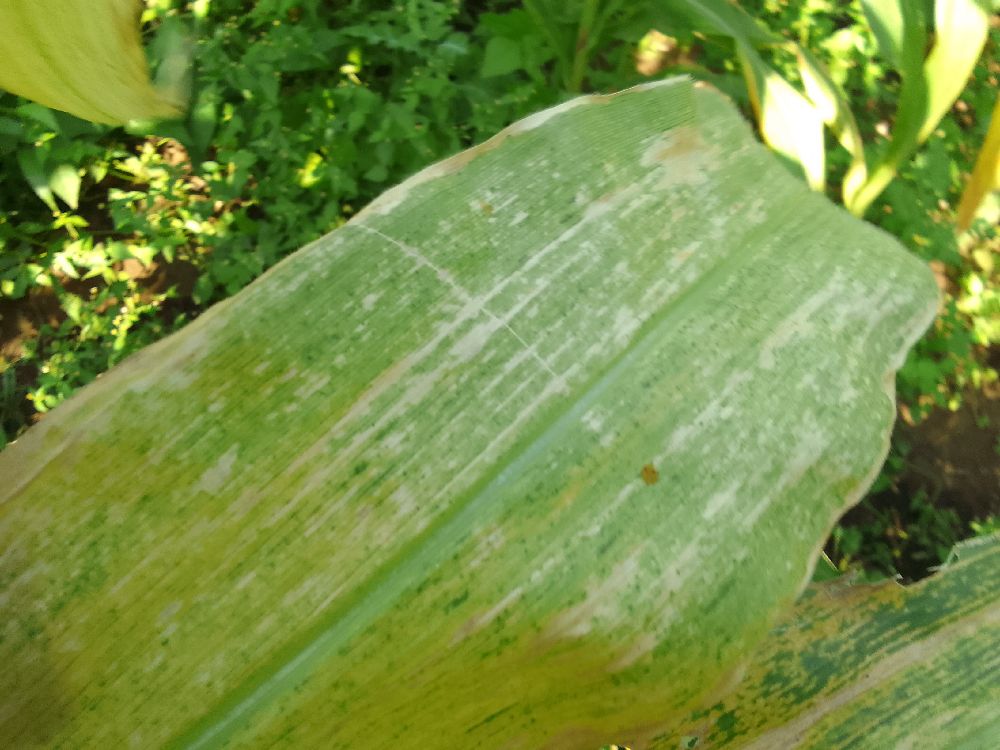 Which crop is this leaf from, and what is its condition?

maize, maize lethal necrosis
